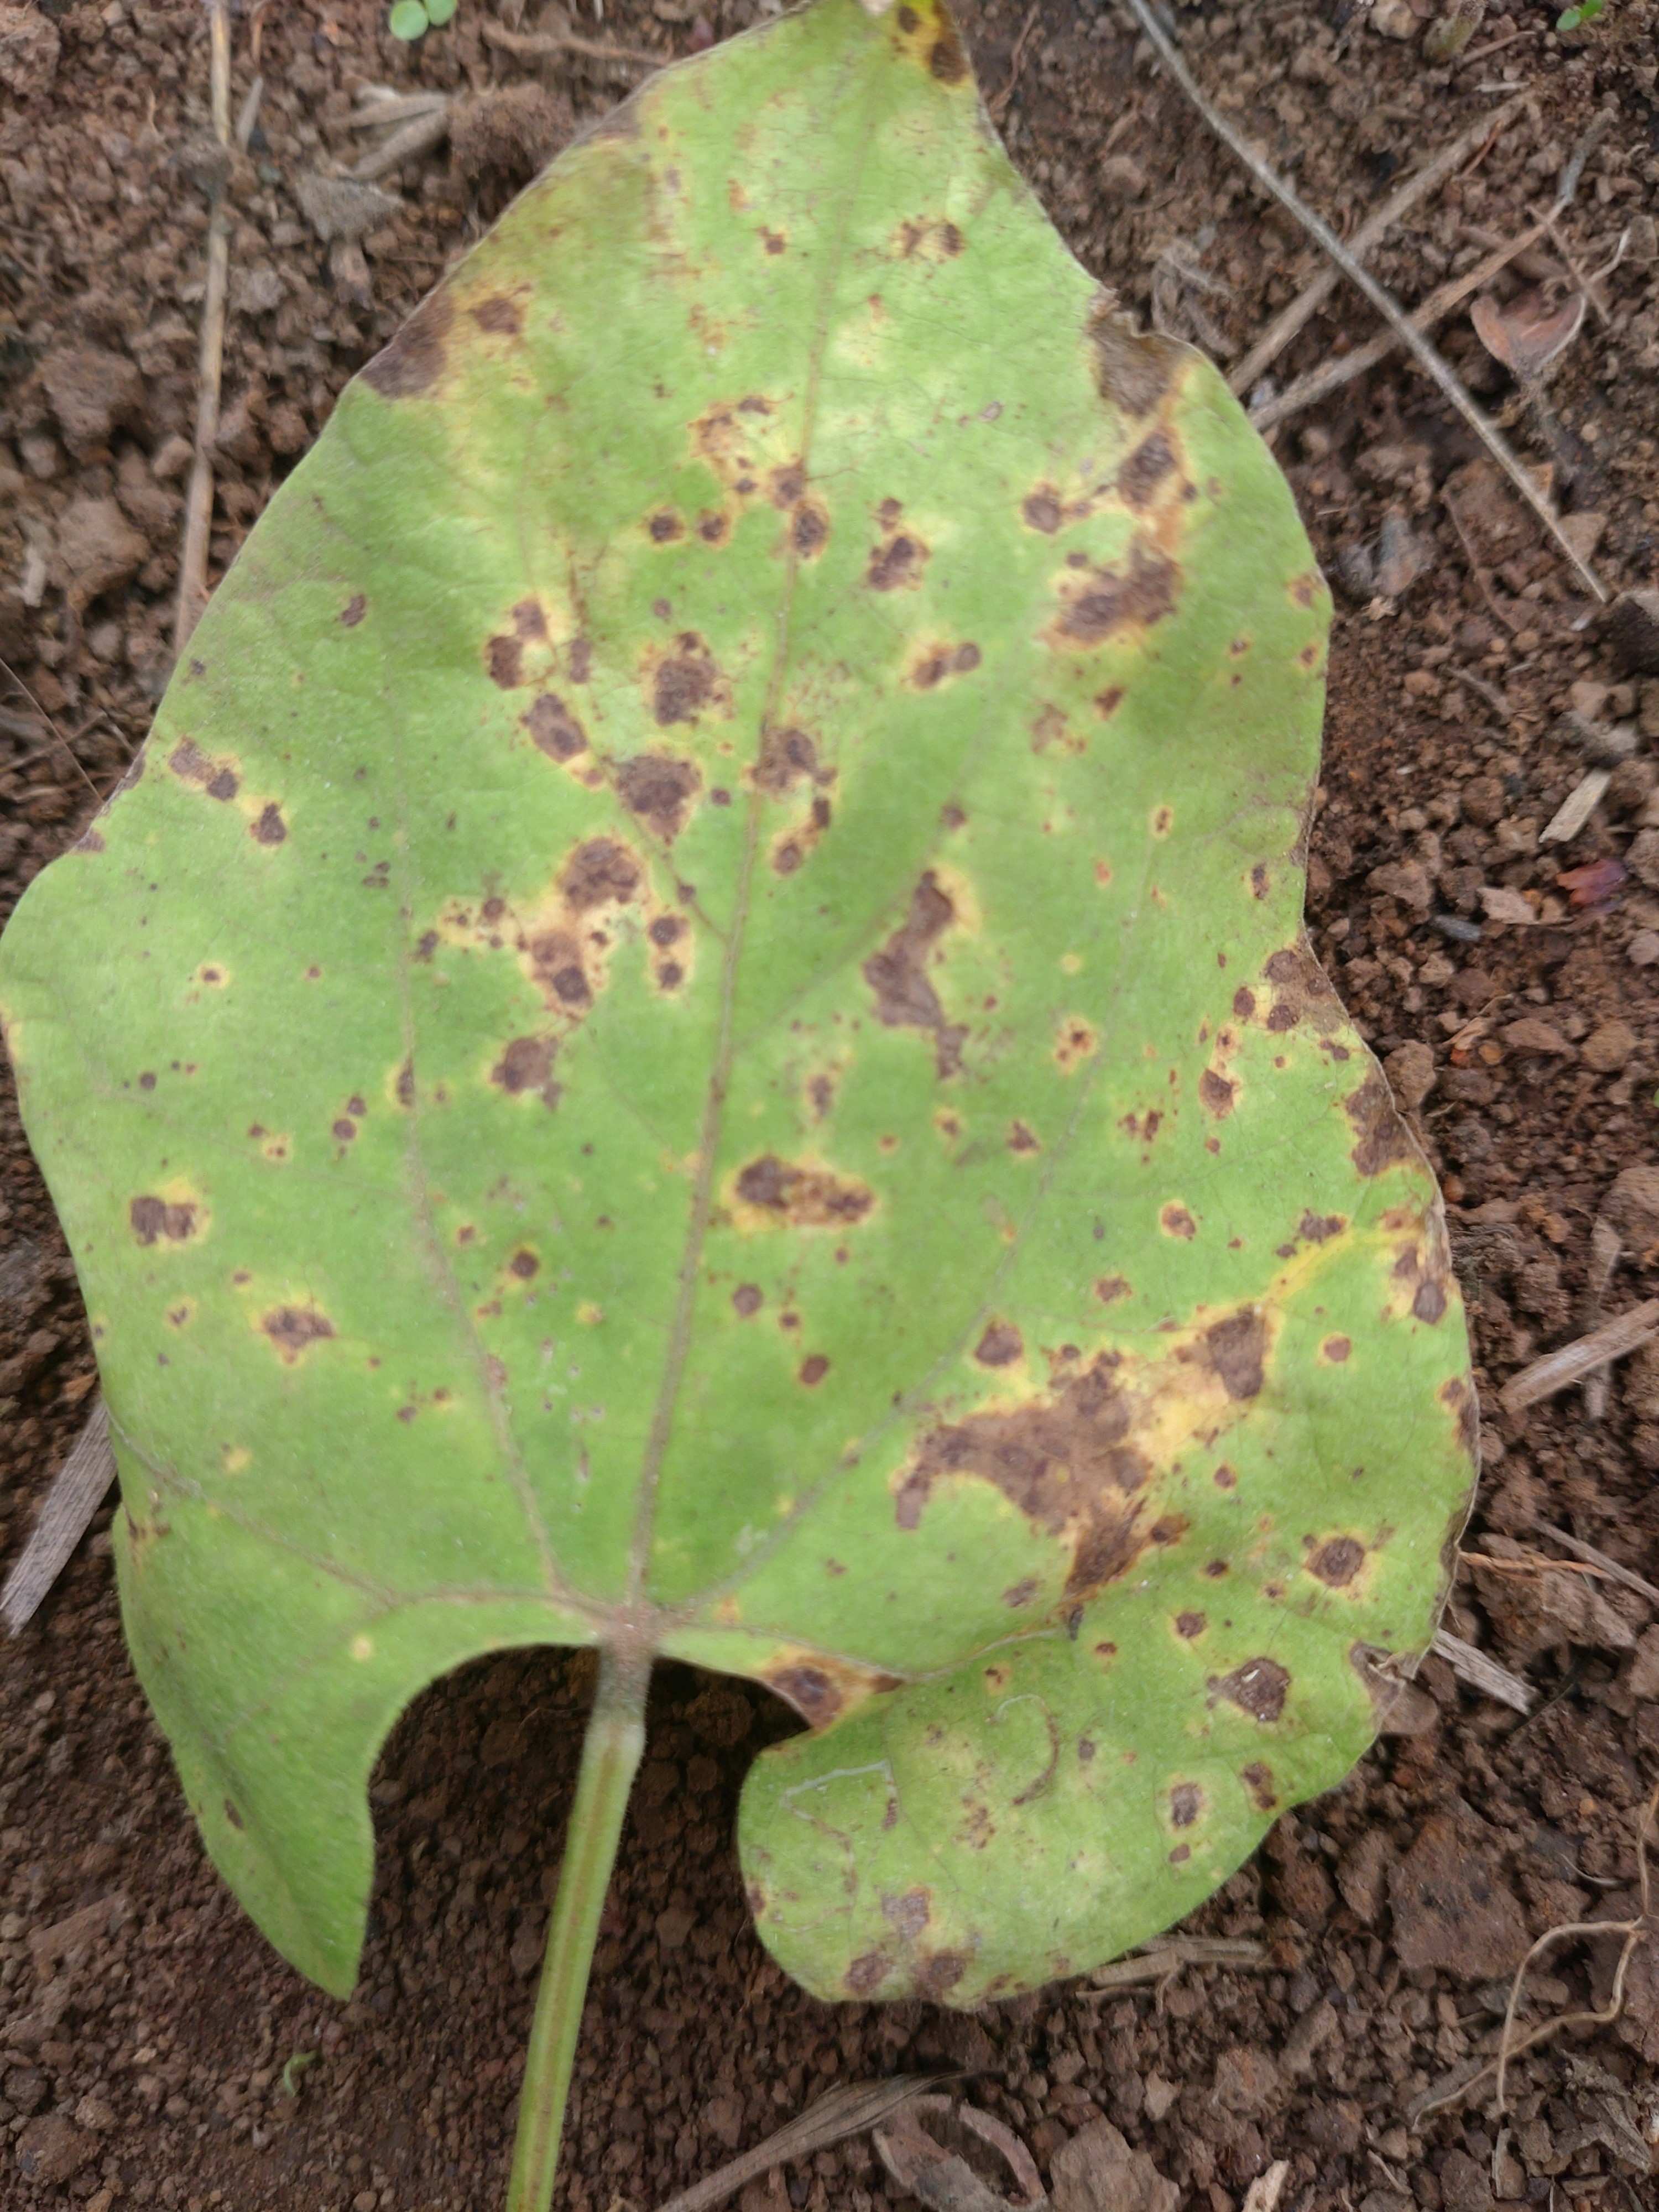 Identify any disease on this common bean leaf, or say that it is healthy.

rust
